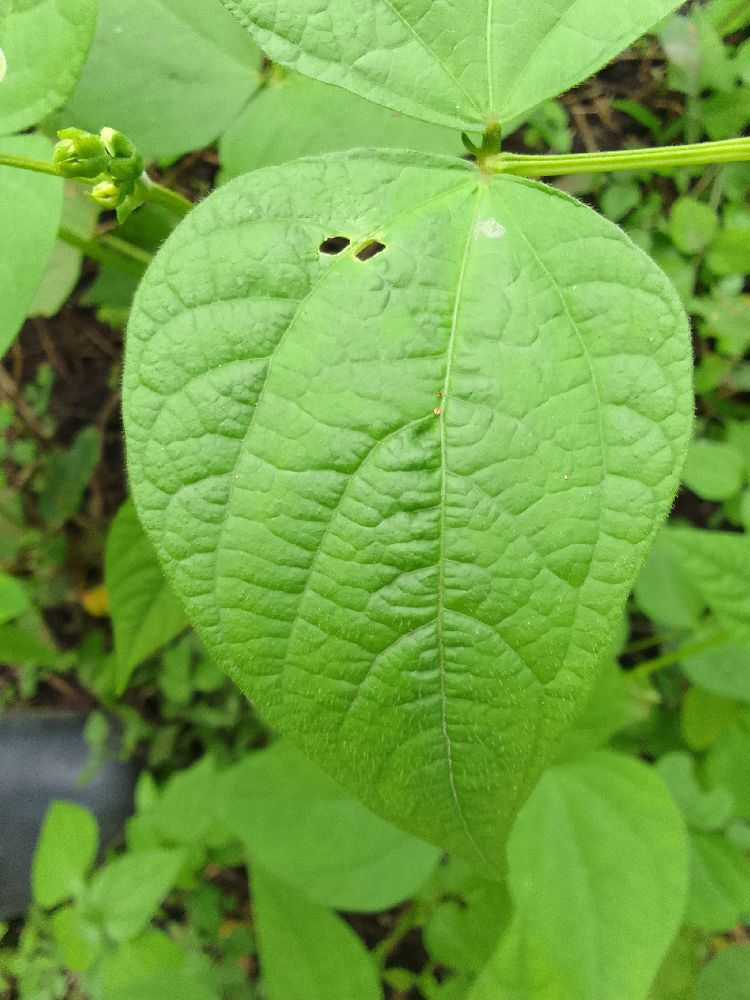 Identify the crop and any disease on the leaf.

common bean, healthy
